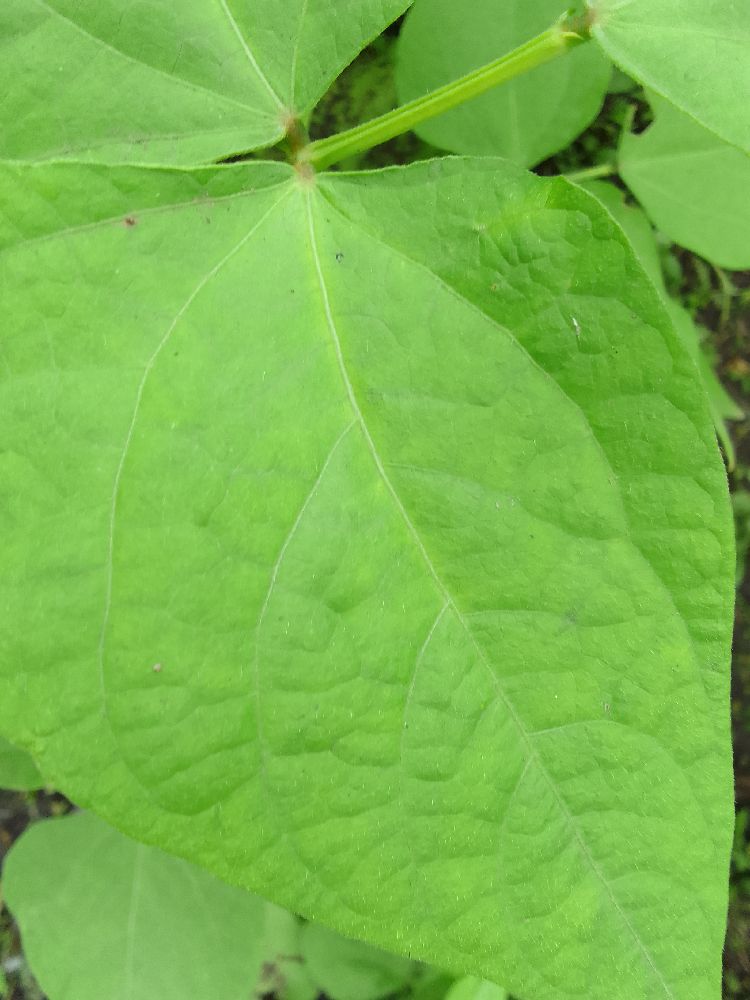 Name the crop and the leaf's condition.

common bean, healthy
